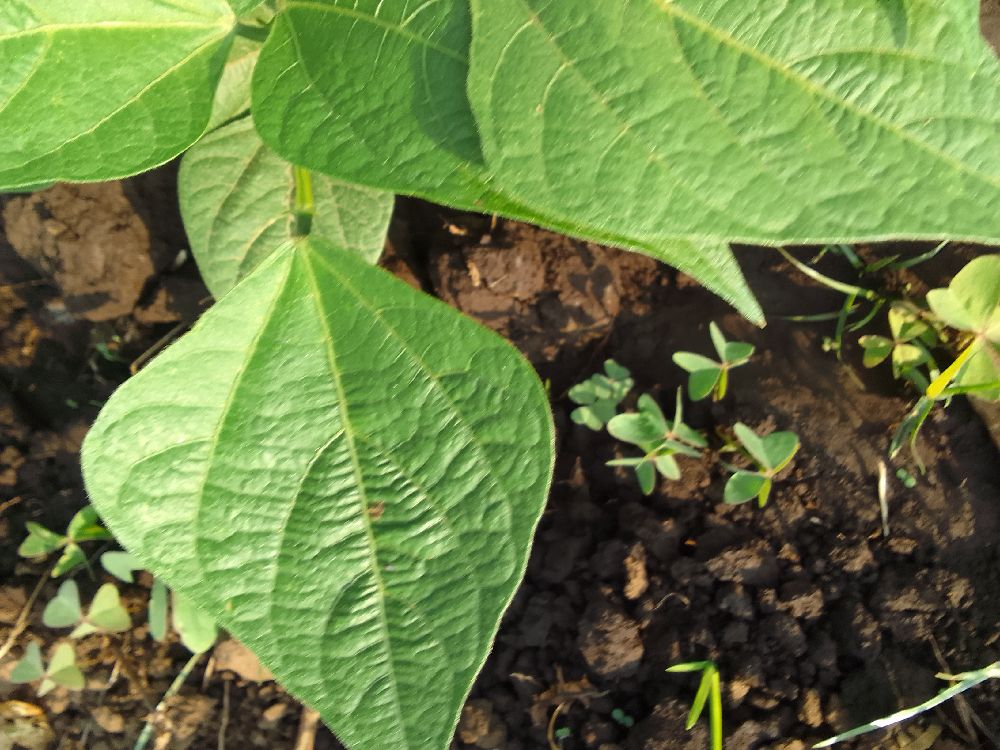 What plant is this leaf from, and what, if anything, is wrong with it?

common bean, healthy
